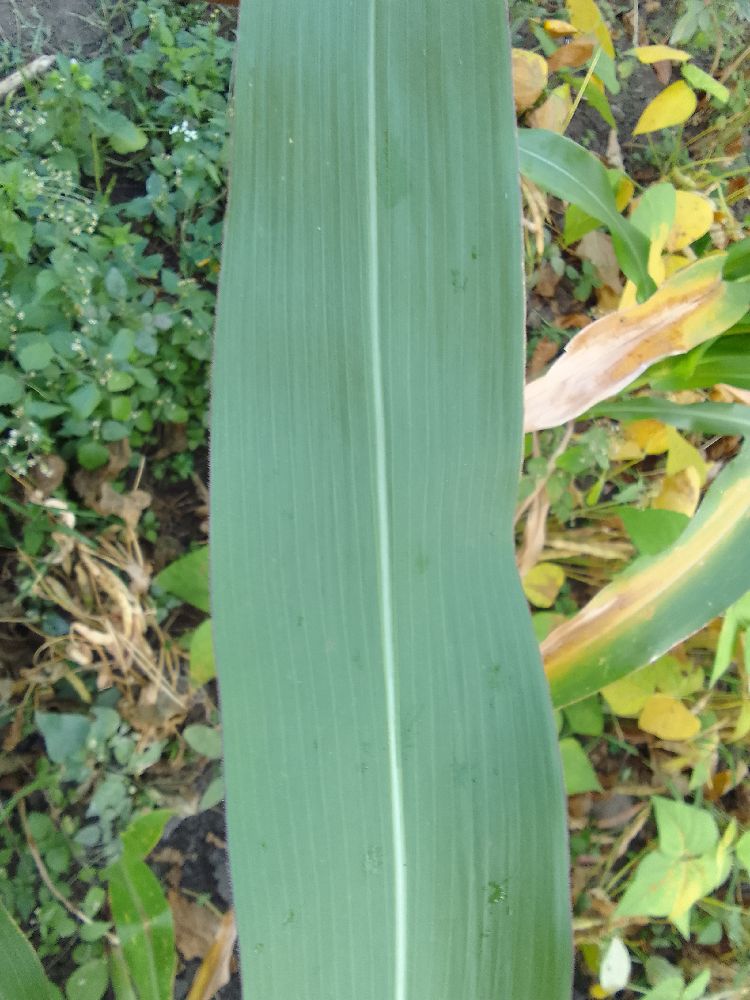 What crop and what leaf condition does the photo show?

maize, healthy
